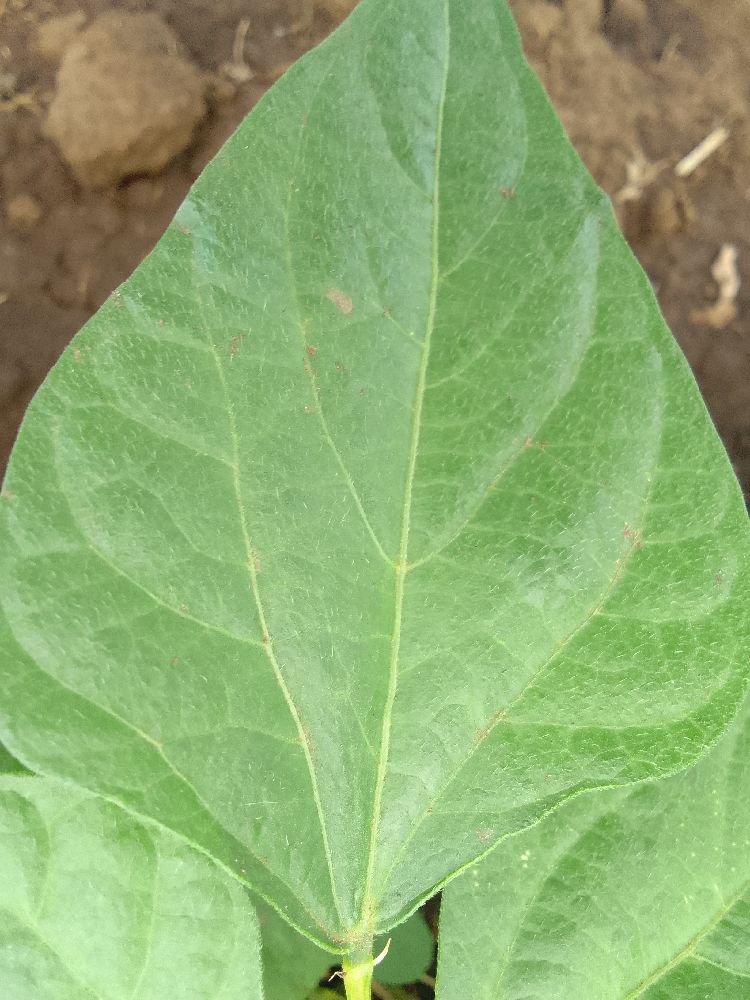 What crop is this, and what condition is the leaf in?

common bean, healthy
